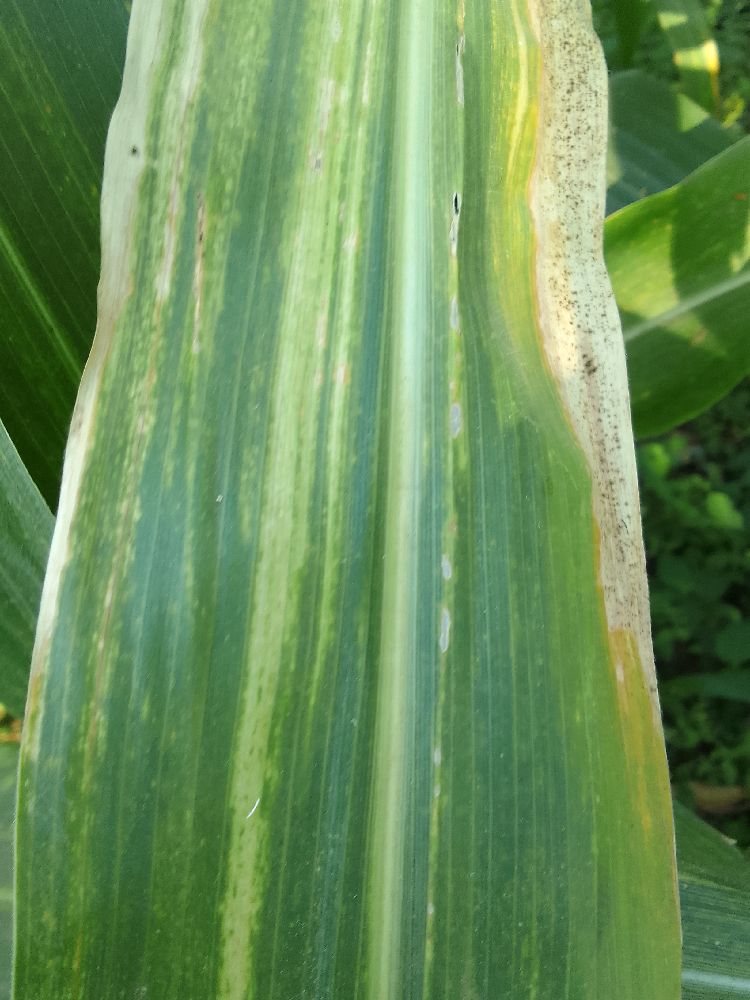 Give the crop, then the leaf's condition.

maize, maize lethal necrosis
